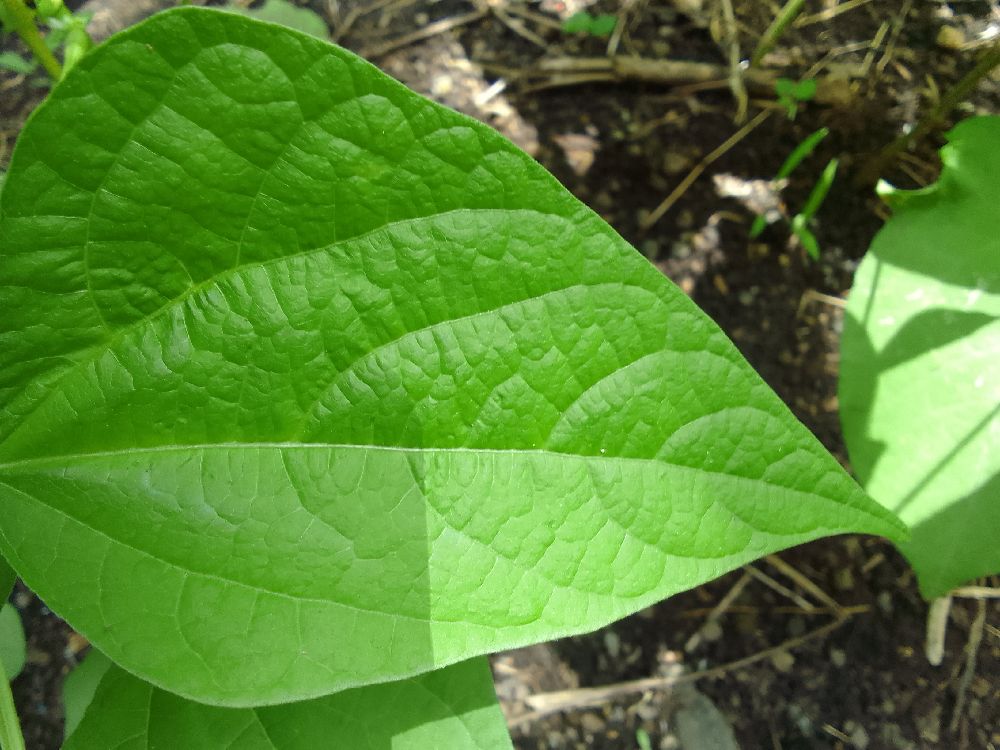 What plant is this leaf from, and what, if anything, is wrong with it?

common bean, healthy
